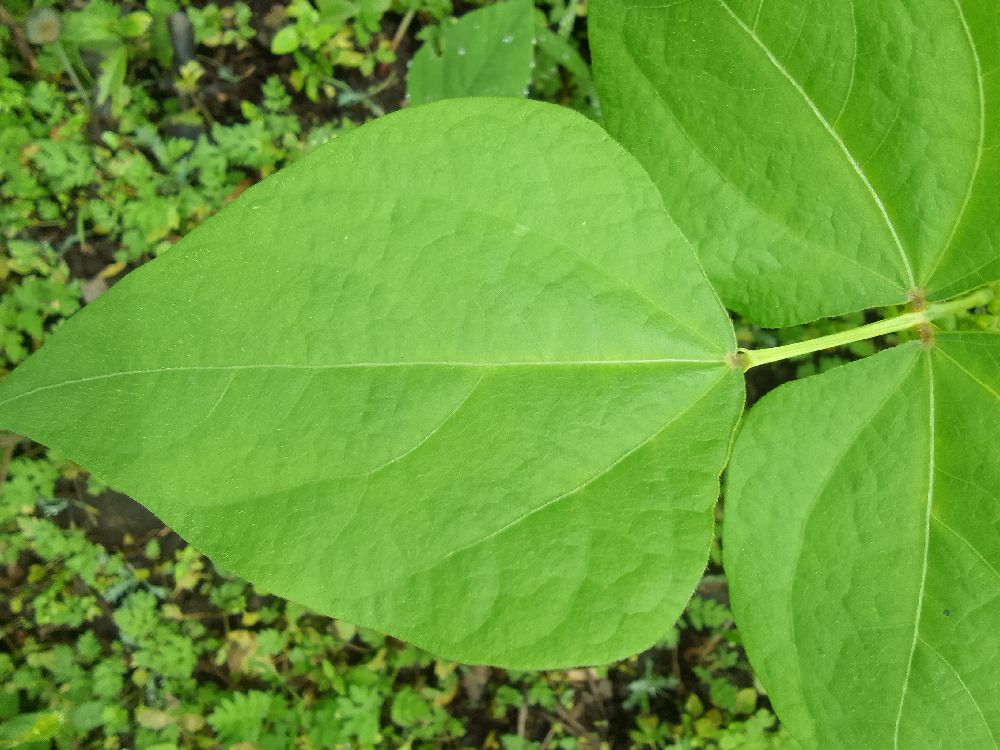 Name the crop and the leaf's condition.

common bean, healthy
